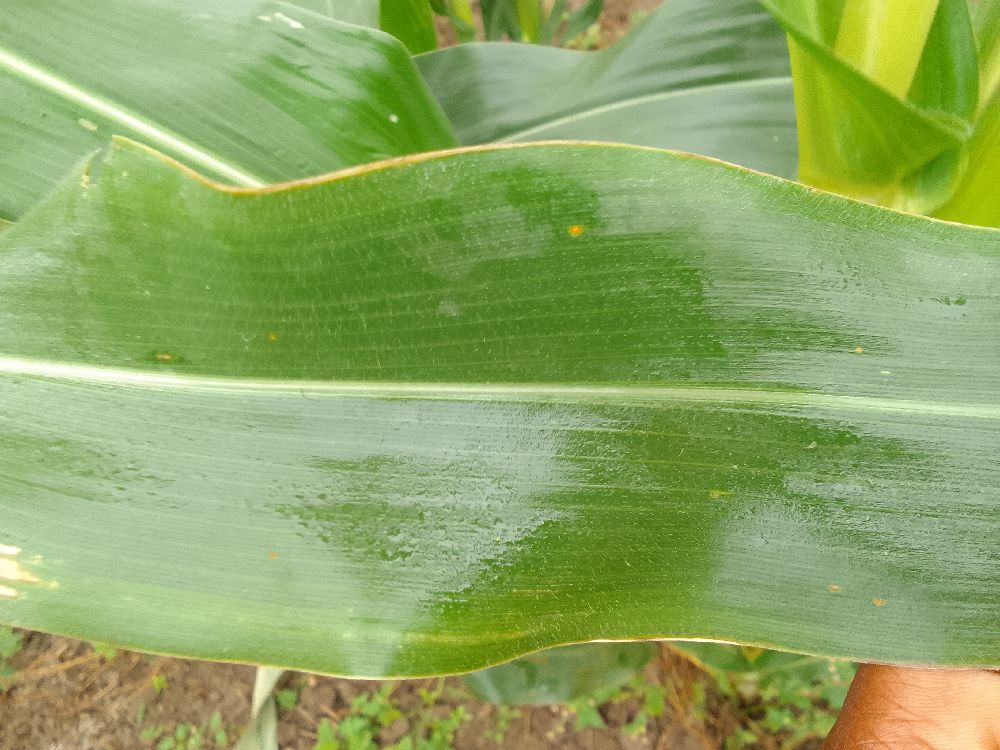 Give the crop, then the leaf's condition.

maize, healthy
